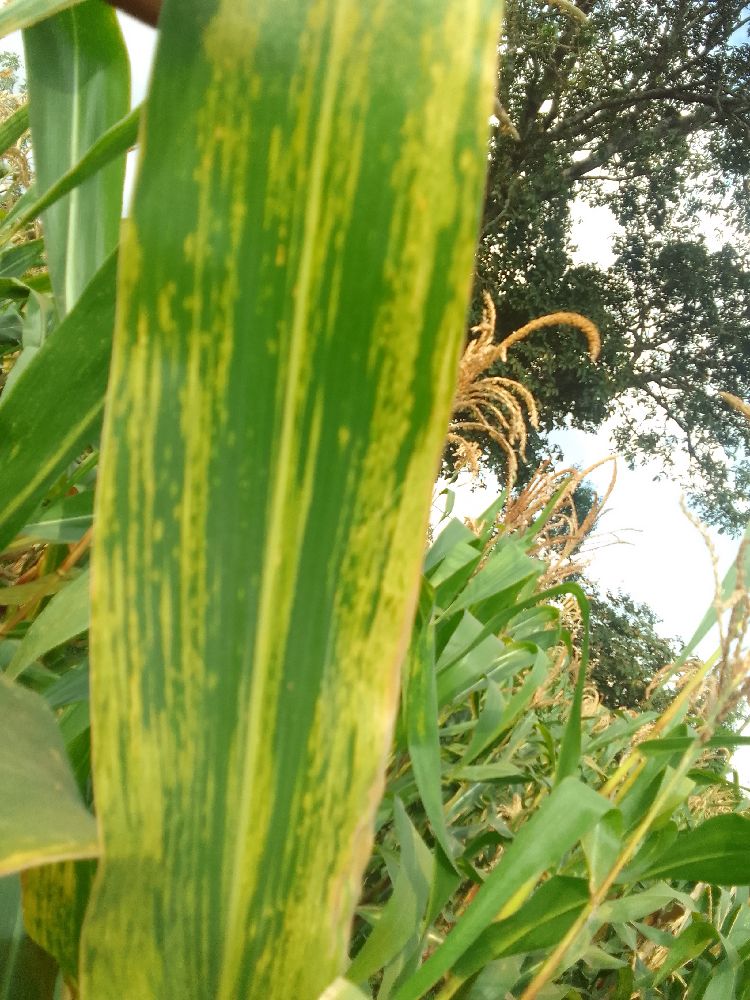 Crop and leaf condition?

maize, maize lethal necrosis
